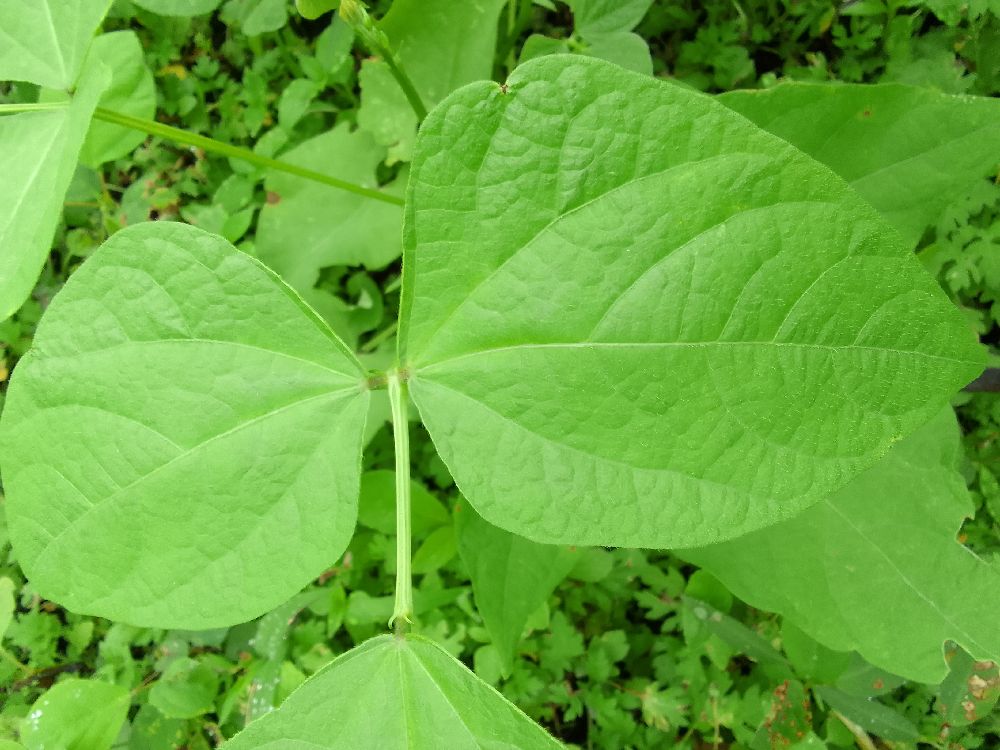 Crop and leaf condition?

common bean, healthy
